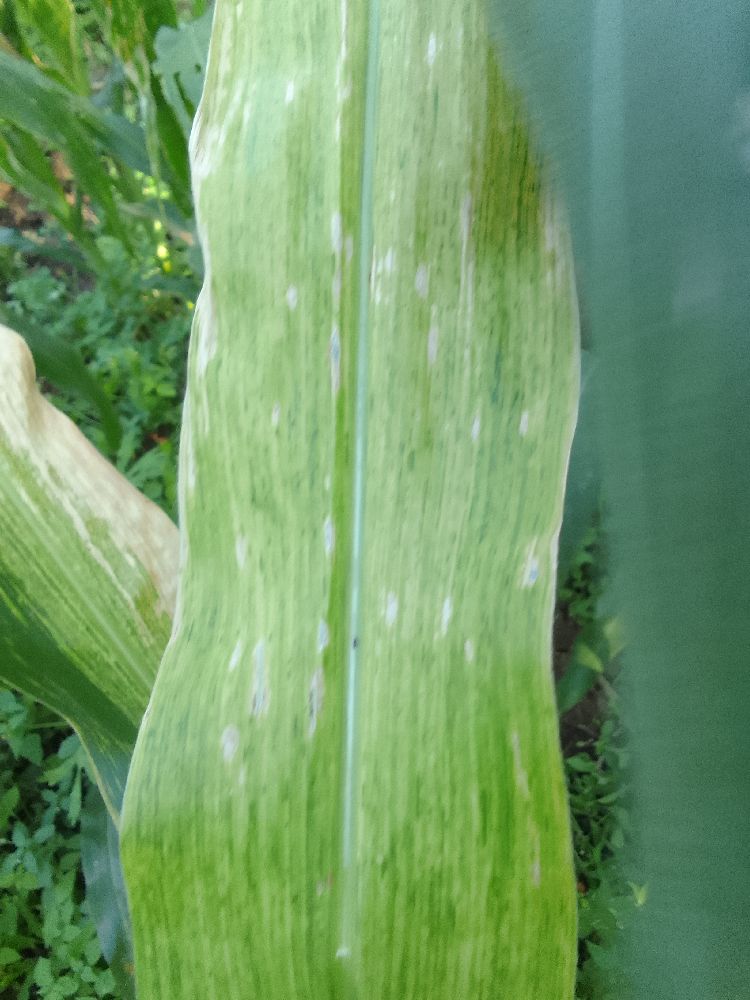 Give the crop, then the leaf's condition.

maize, maize lethal necrosis
